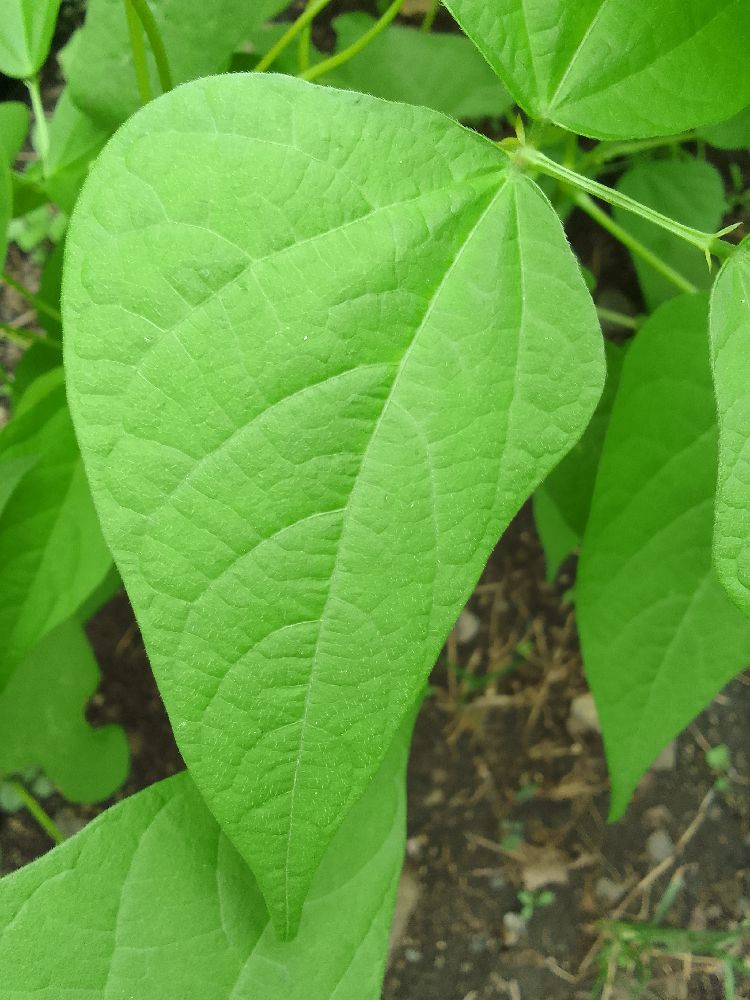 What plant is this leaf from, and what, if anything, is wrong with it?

common bean, healthy
